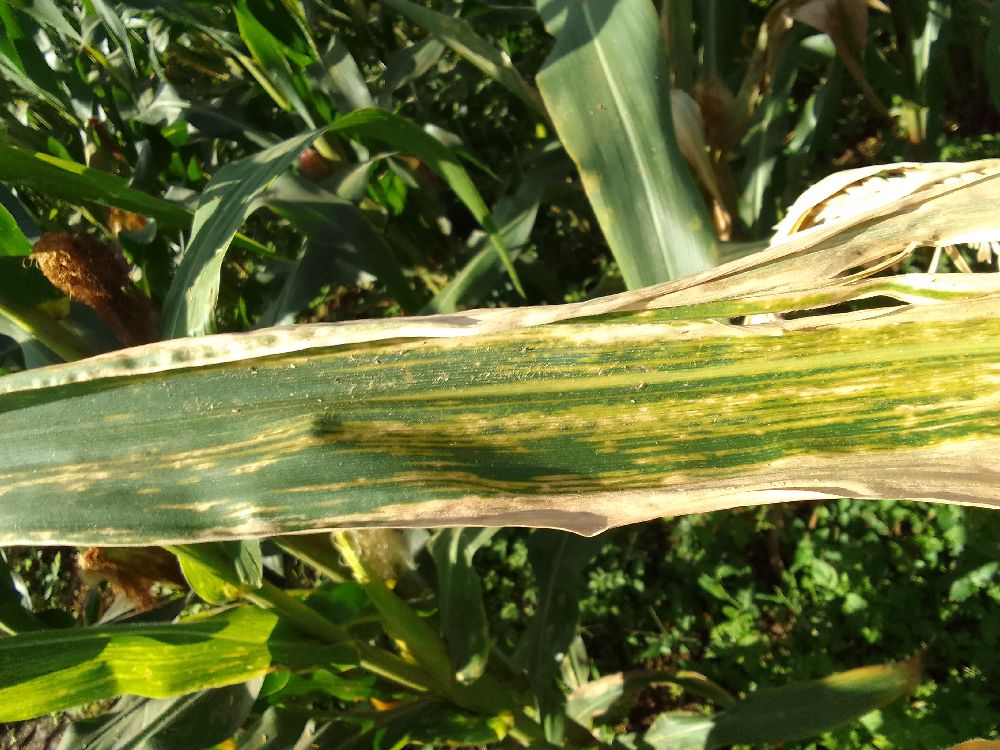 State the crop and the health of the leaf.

maize, maize lethal necrosis
